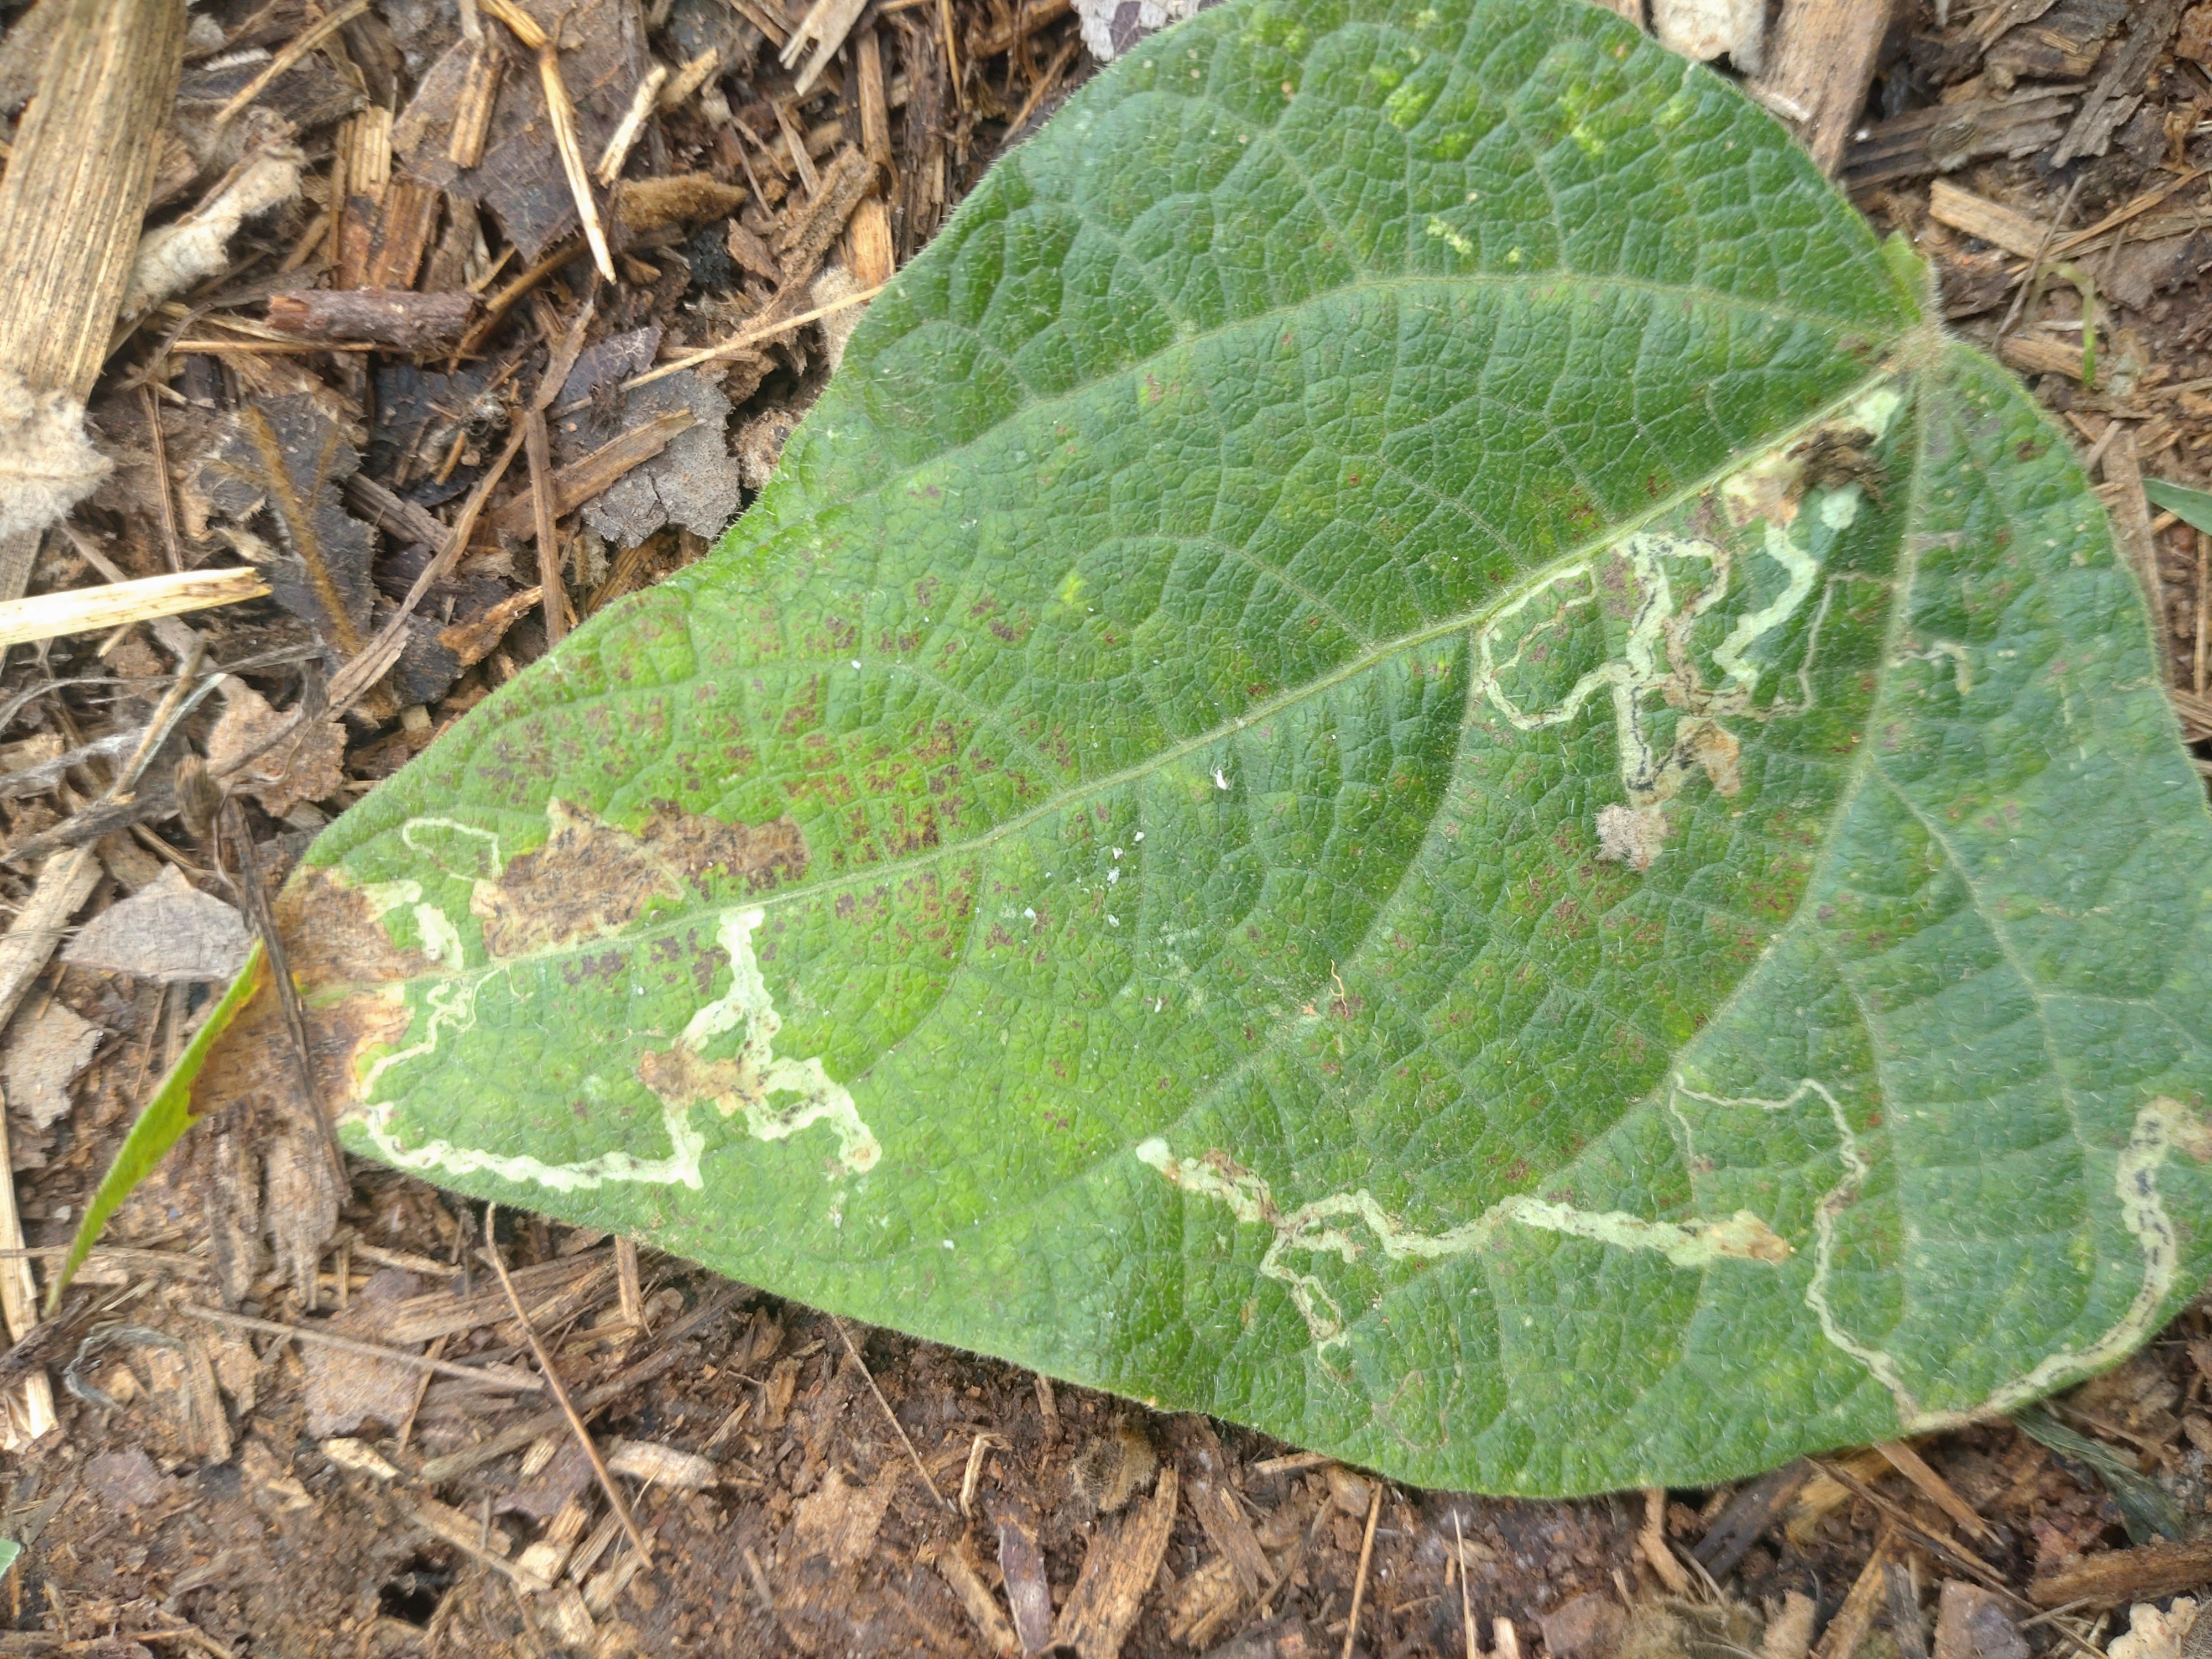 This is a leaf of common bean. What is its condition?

anthracnose
